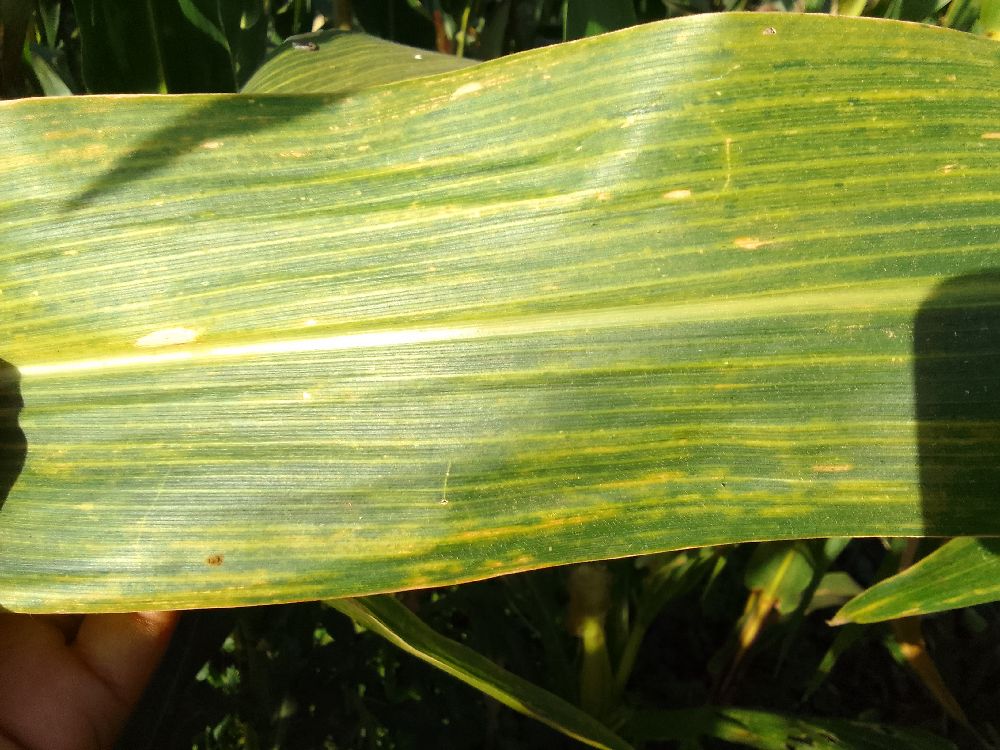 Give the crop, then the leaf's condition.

maize, maize lethal necrosis
